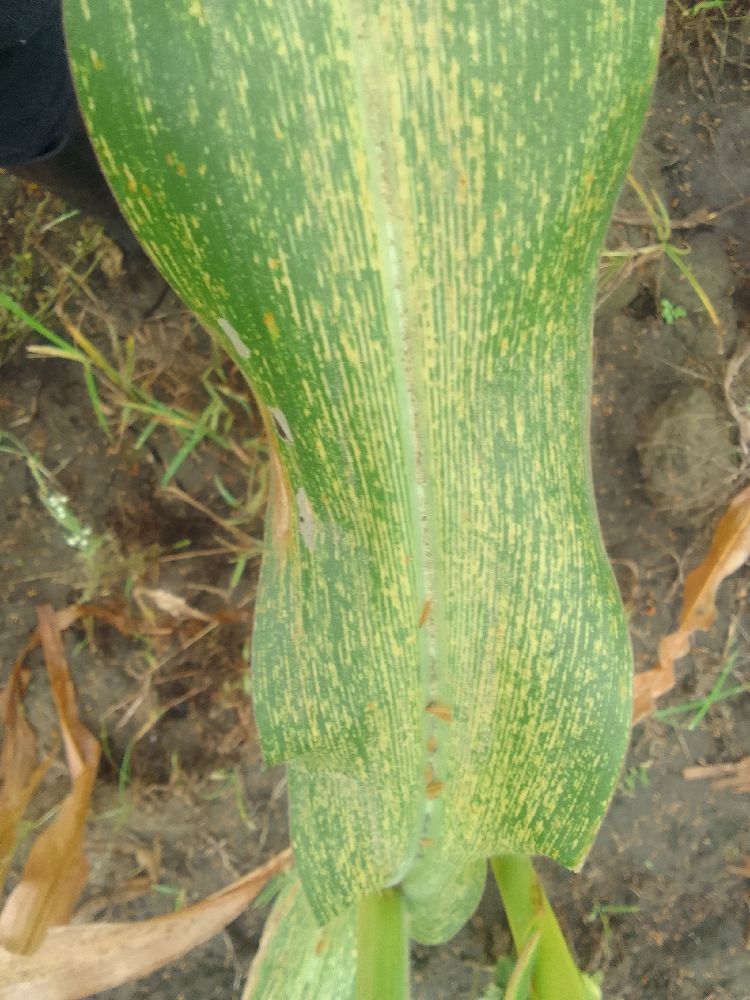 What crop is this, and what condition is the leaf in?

maize, maize streak virus
